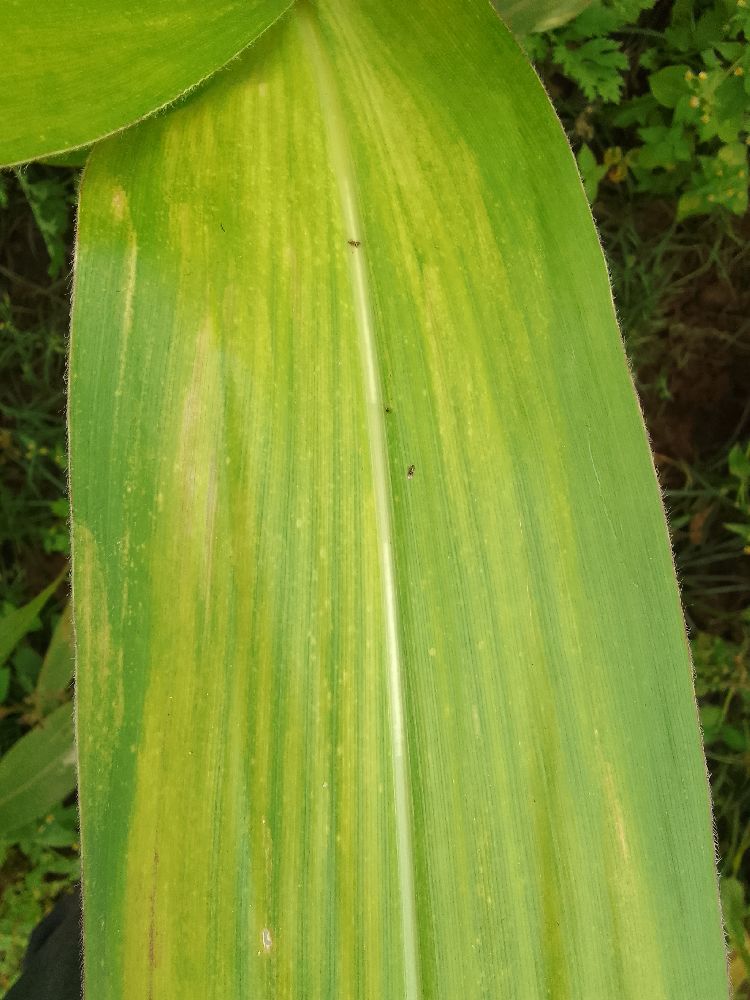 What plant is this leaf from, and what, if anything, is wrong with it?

maize, maize lethal necrosis
